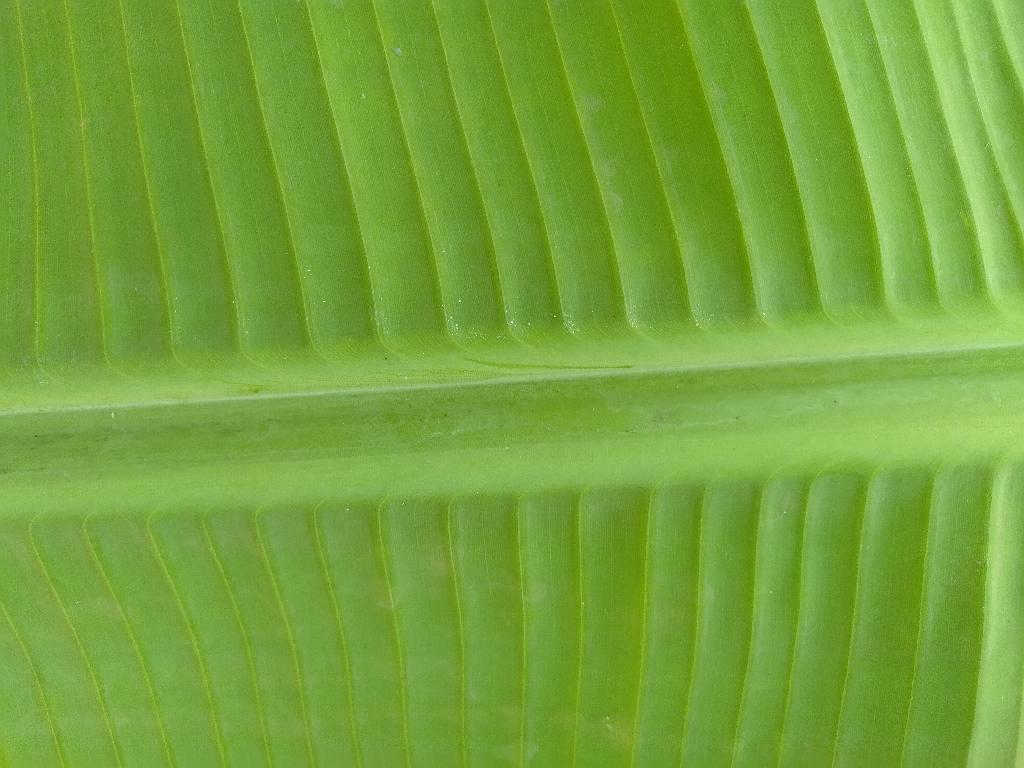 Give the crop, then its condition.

banana, healthy
